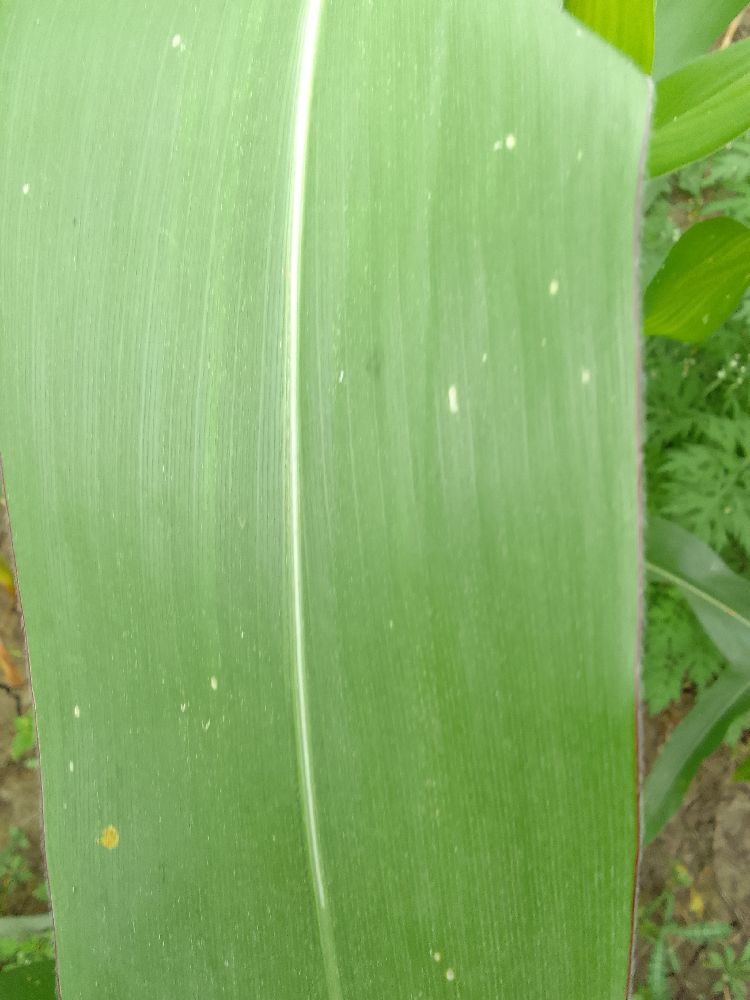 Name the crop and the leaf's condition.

maize, healthy
